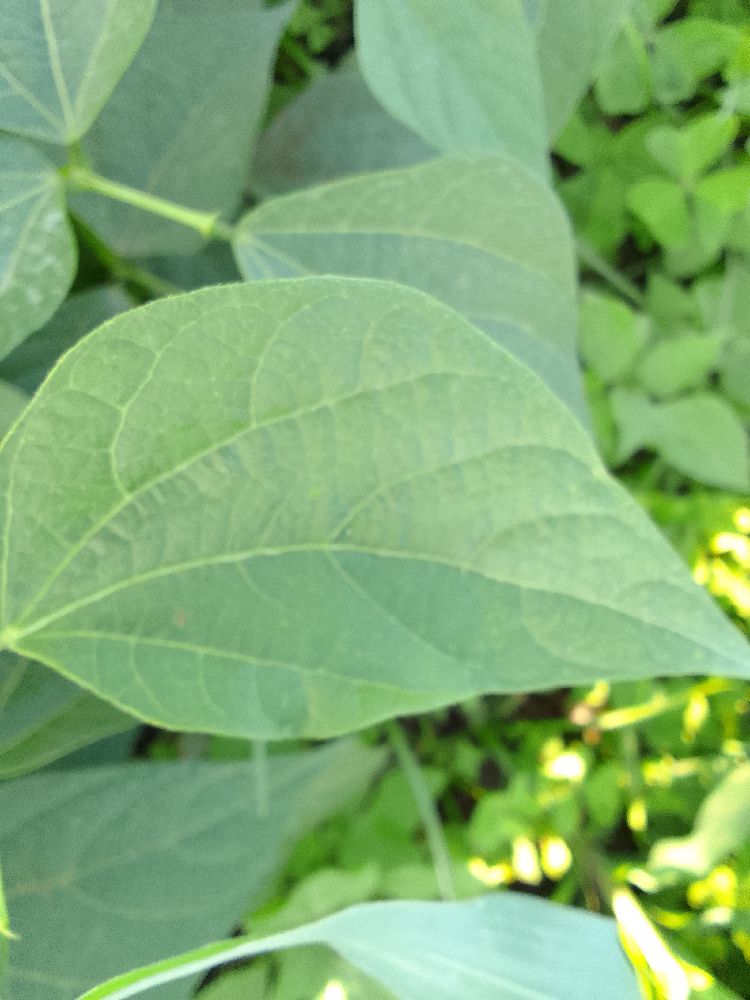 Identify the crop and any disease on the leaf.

common bean, healthy
